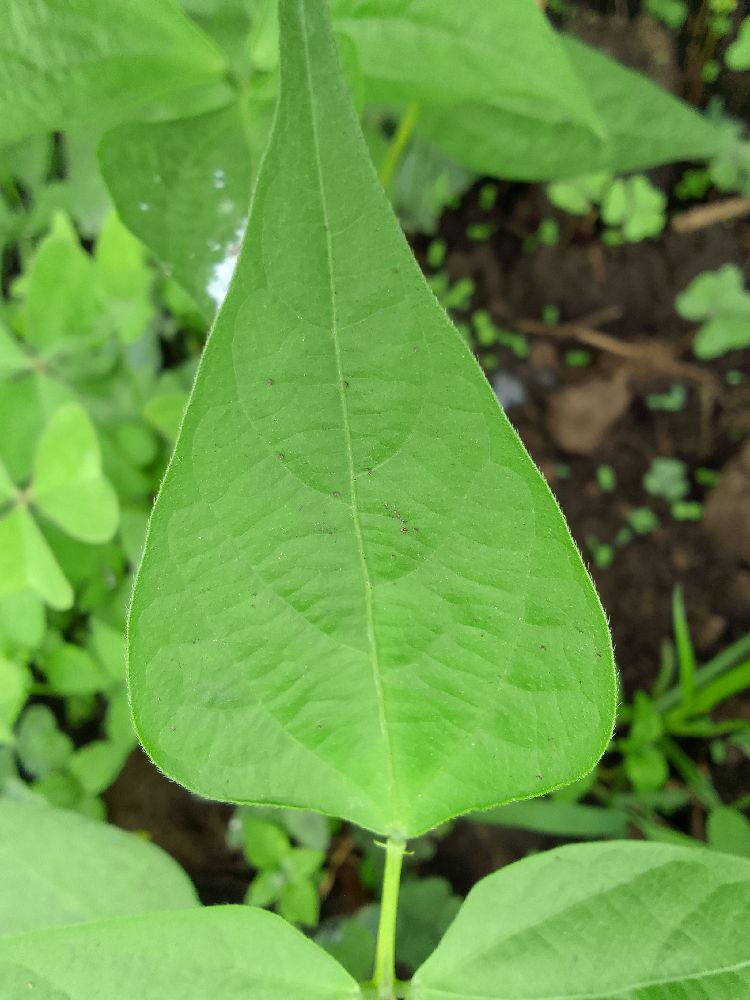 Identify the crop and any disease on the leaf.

common bean, healthy
